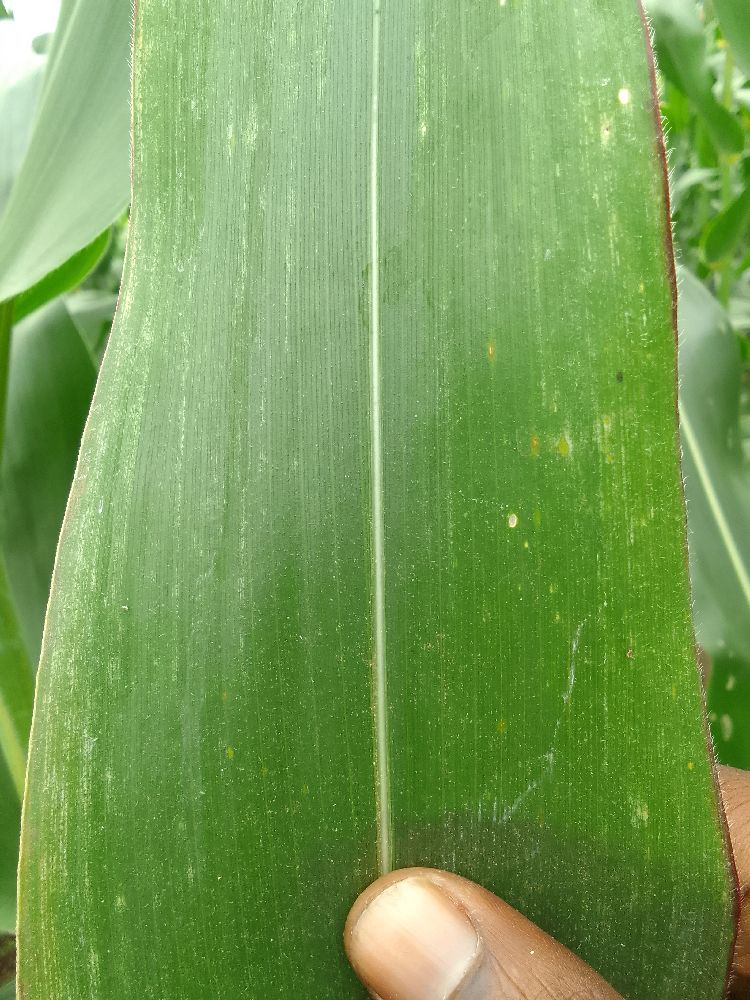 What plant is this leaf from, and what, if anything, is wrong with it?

maize, healthy
